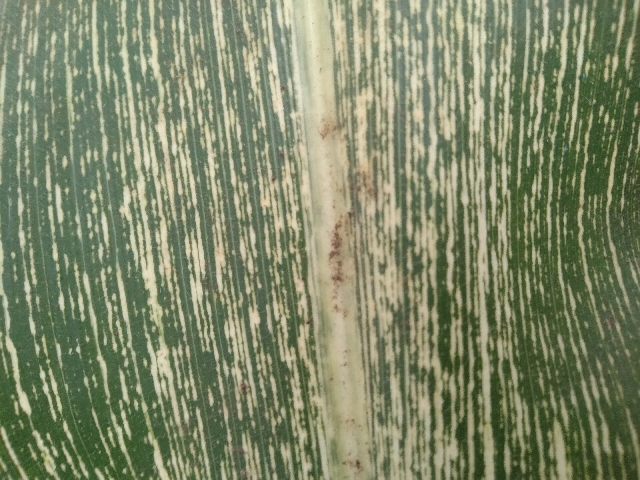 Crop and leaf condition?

maize, maize streak virus
